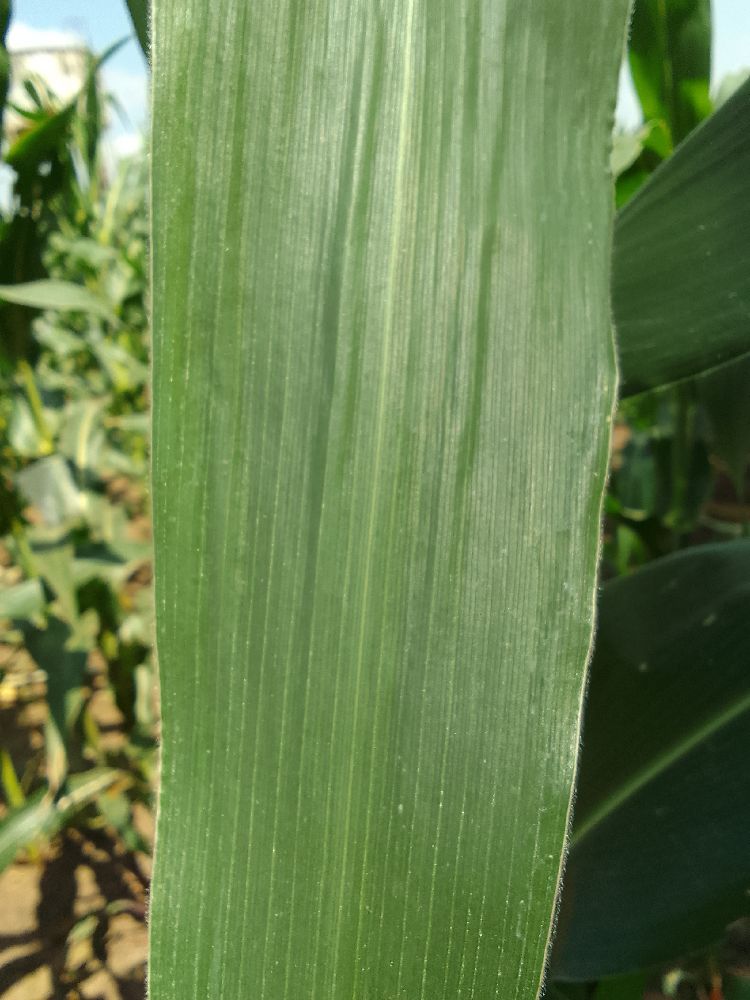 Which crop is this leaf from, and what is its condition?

maize, healthy
